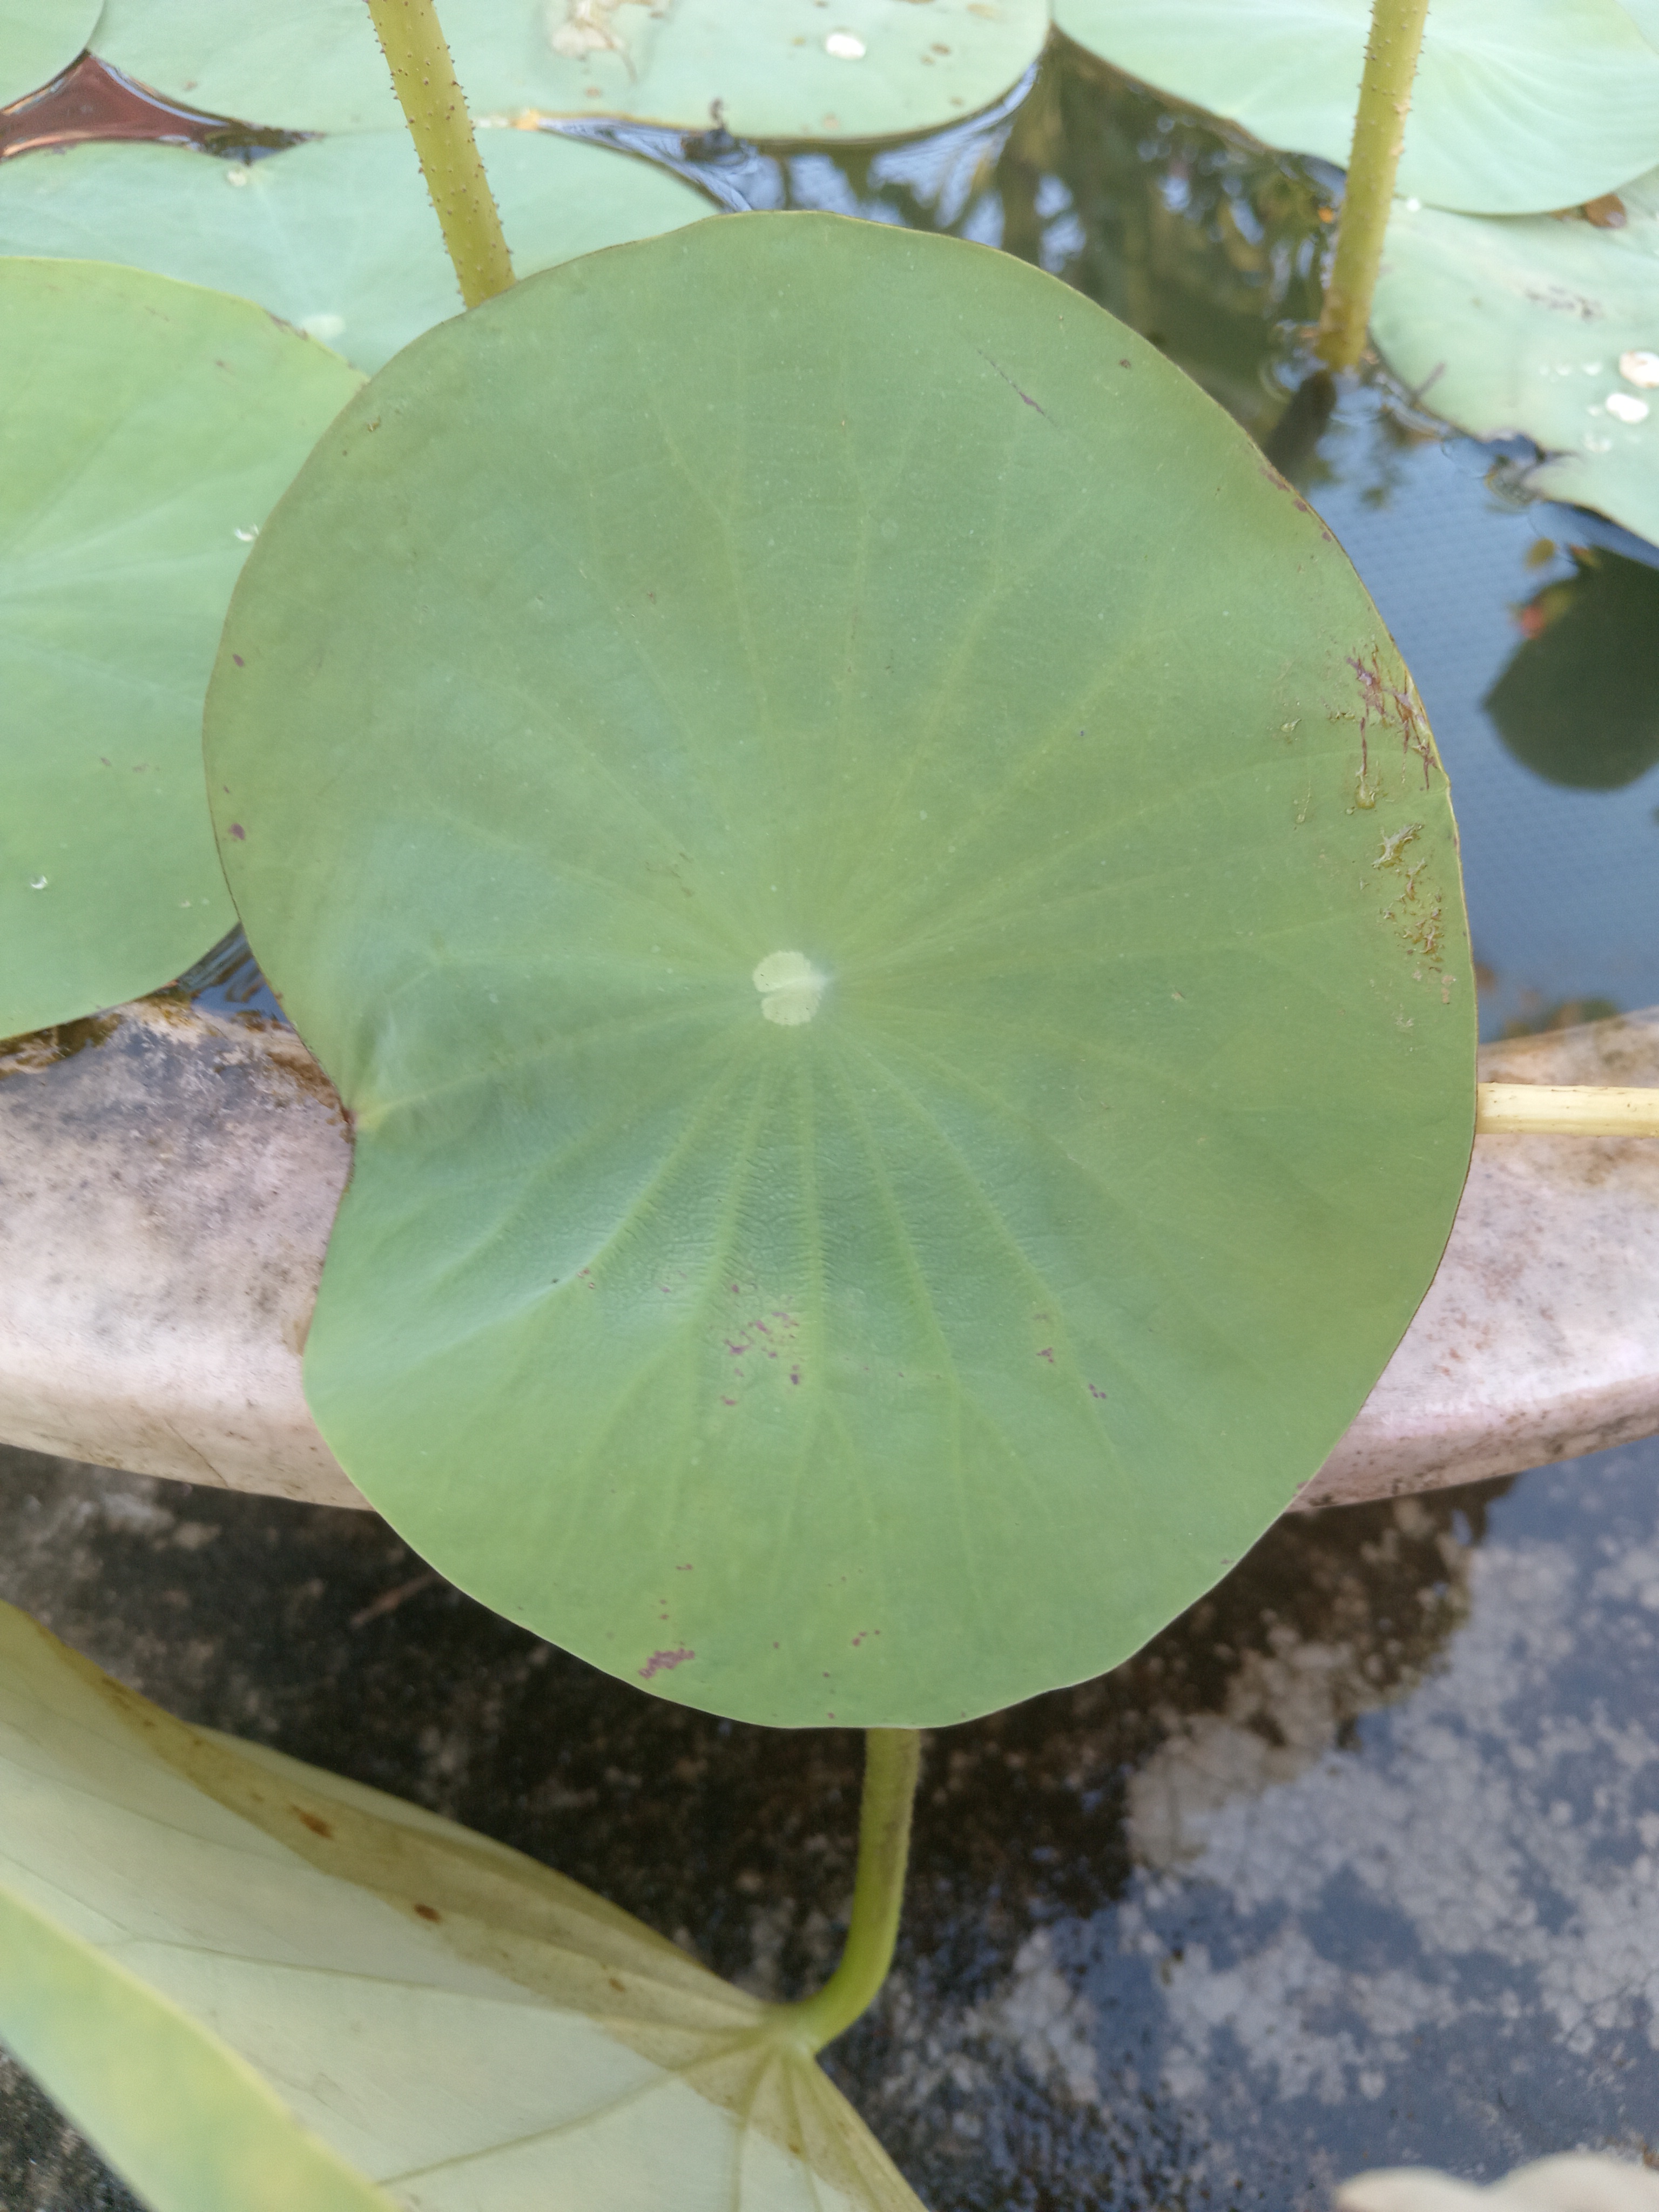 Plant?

lotus
